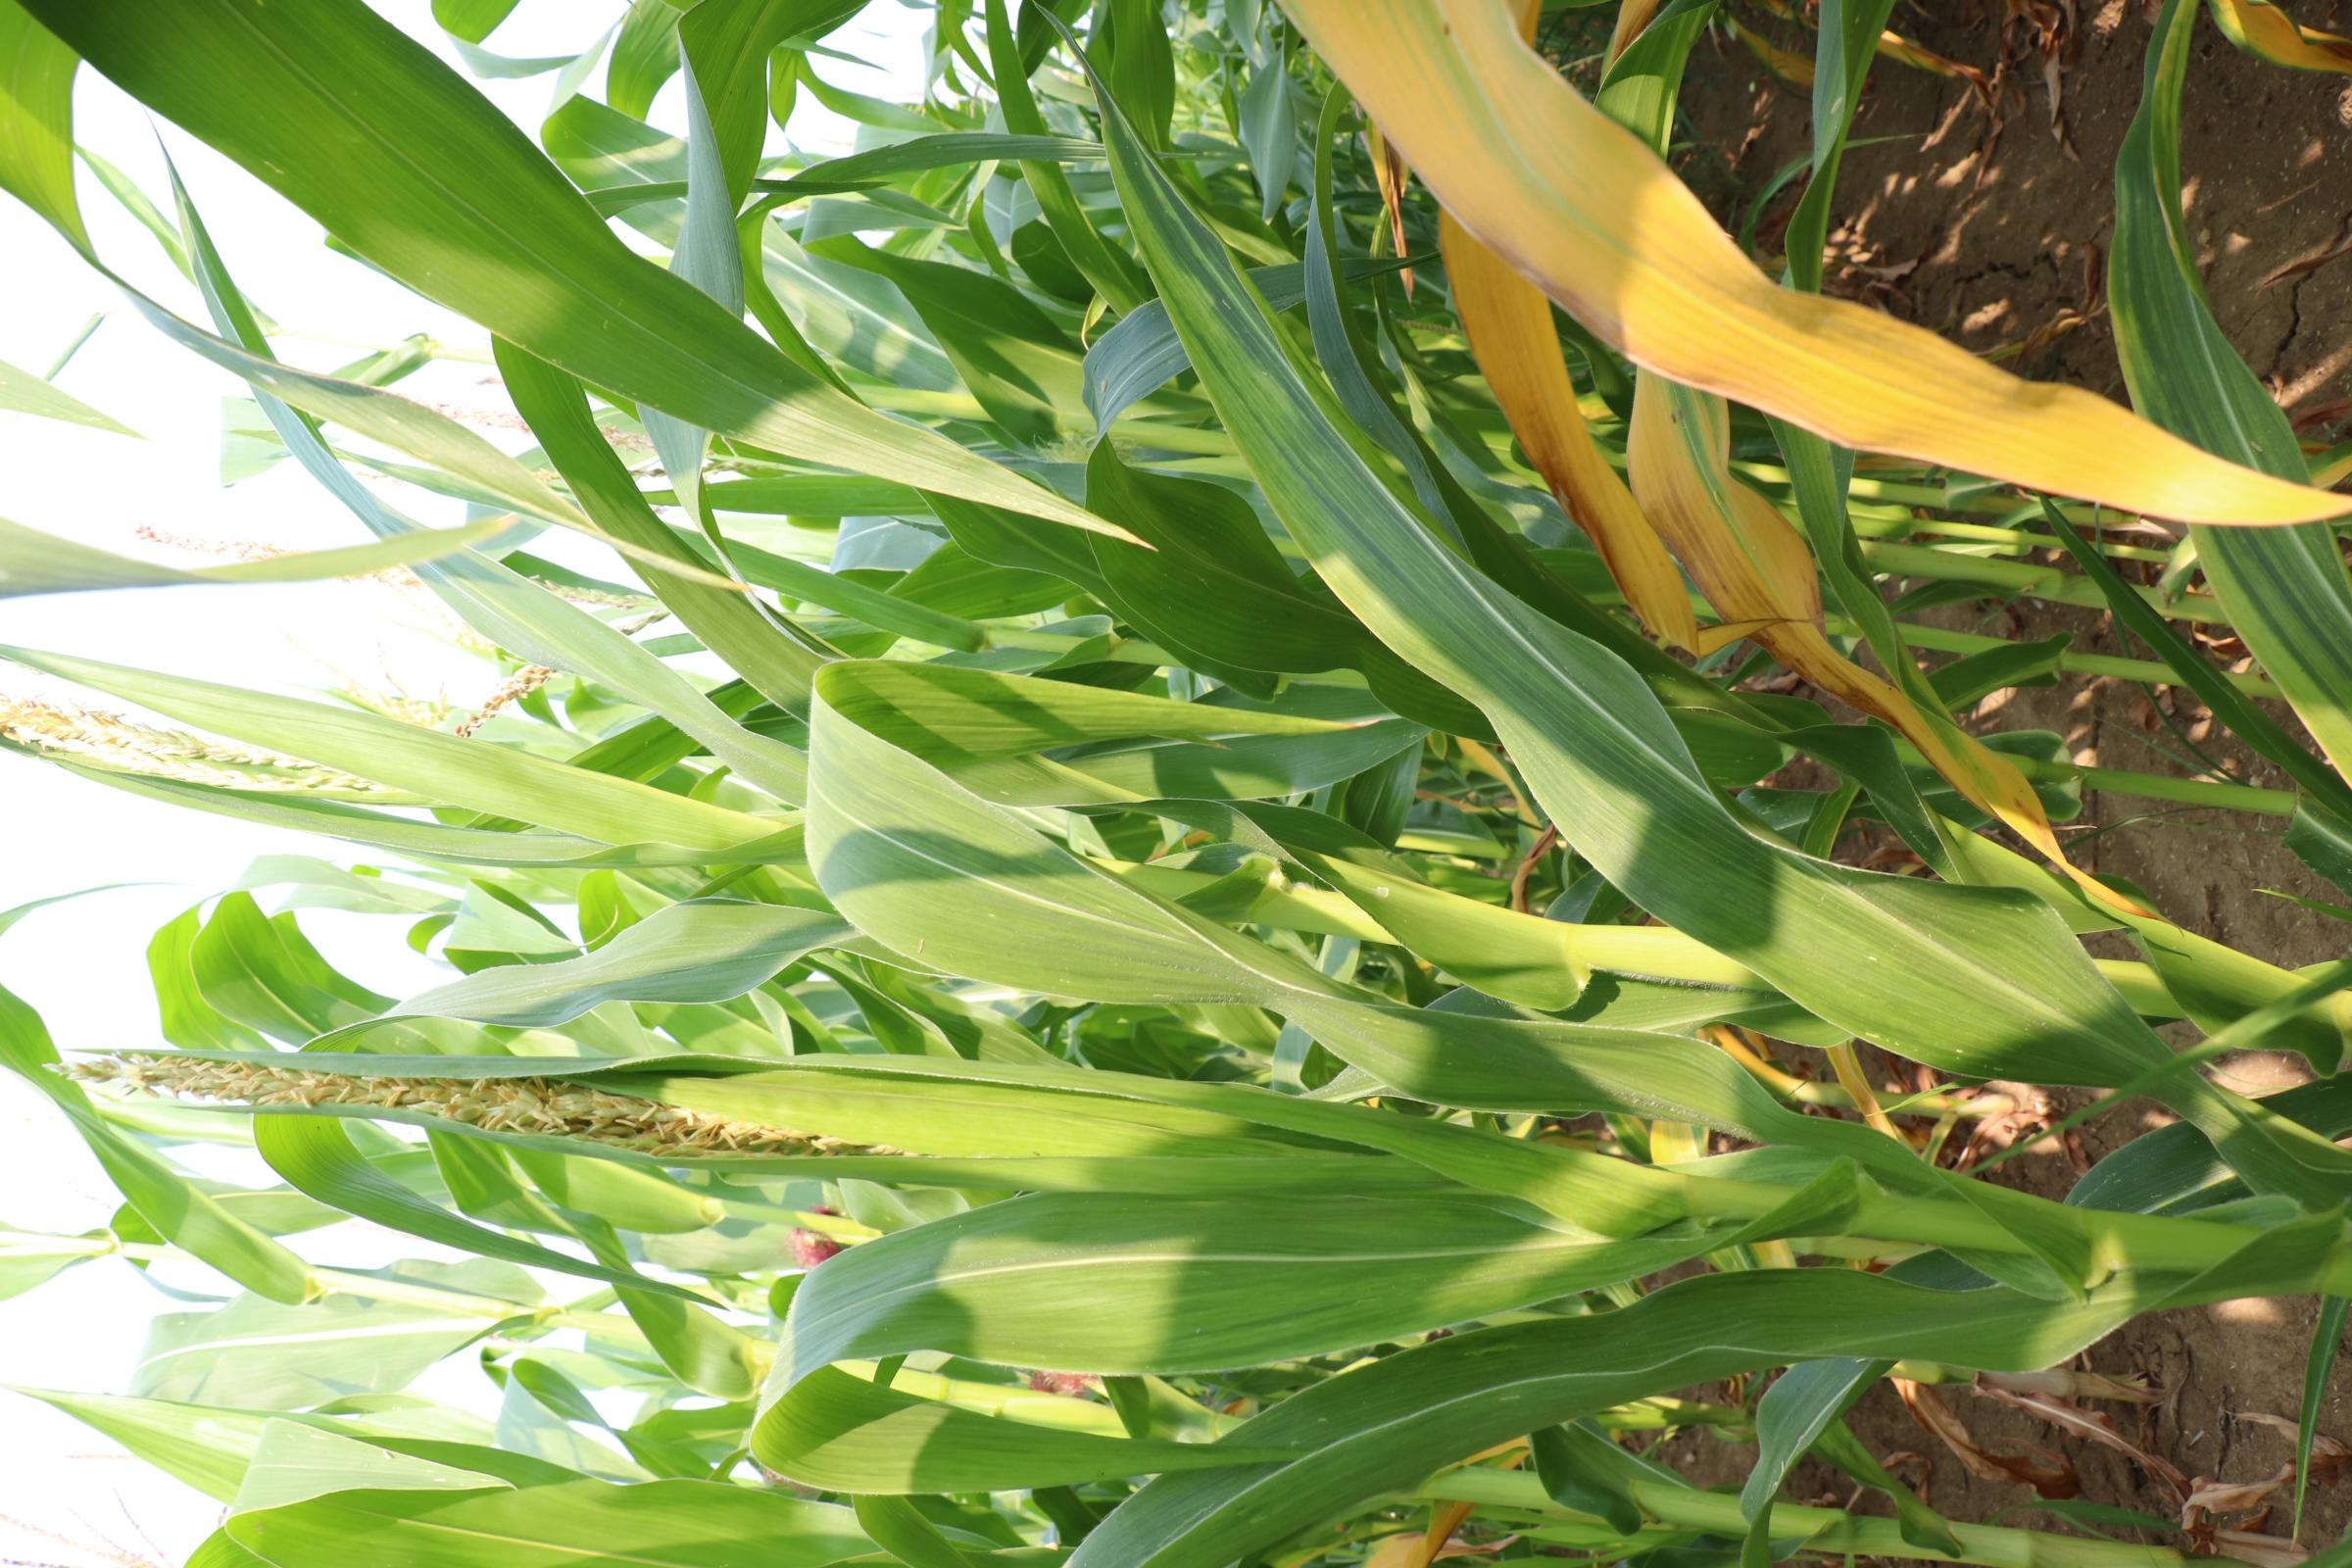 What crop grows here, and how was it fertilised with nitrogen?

maize, no added nitrogen
